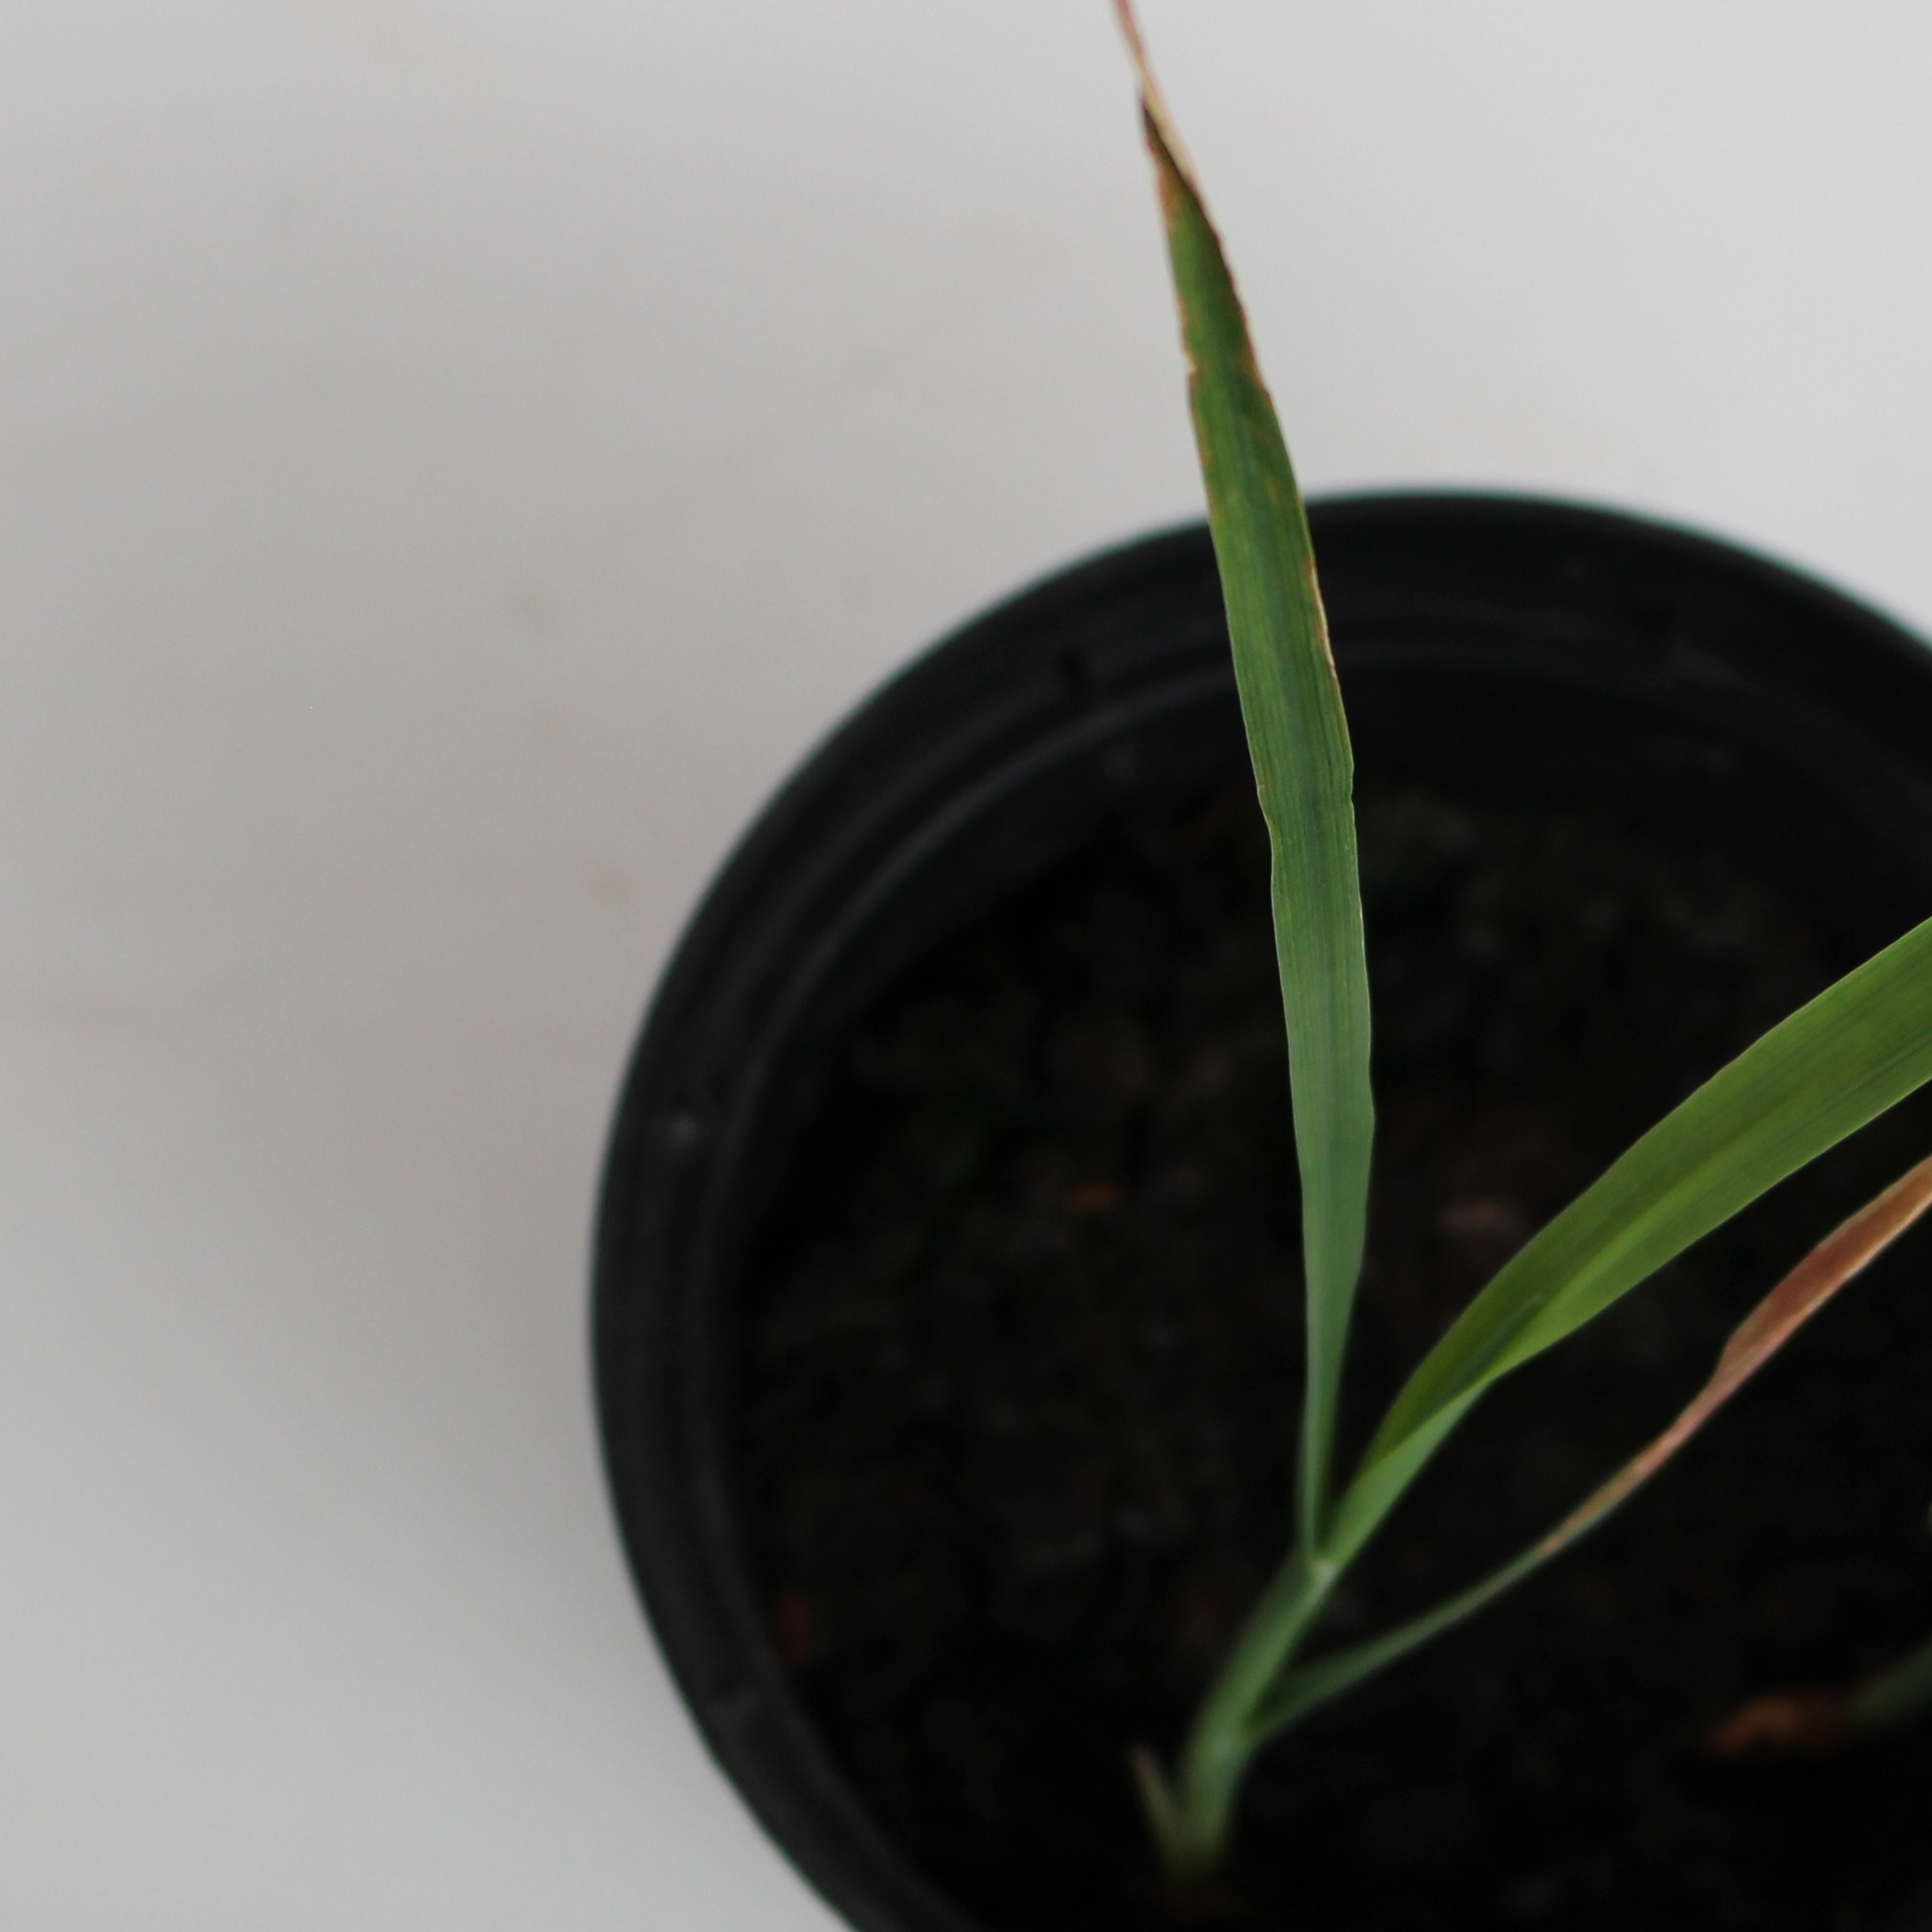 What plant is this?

Avena sterilis
